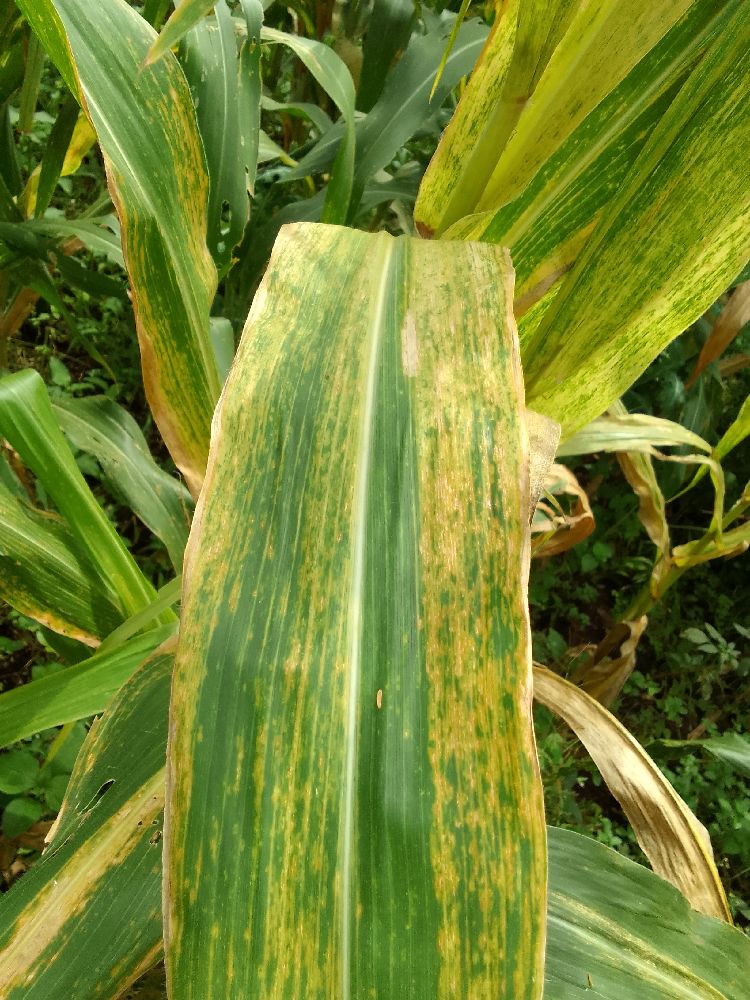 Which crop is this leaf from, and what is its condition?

maize, maize lethal necrosis
